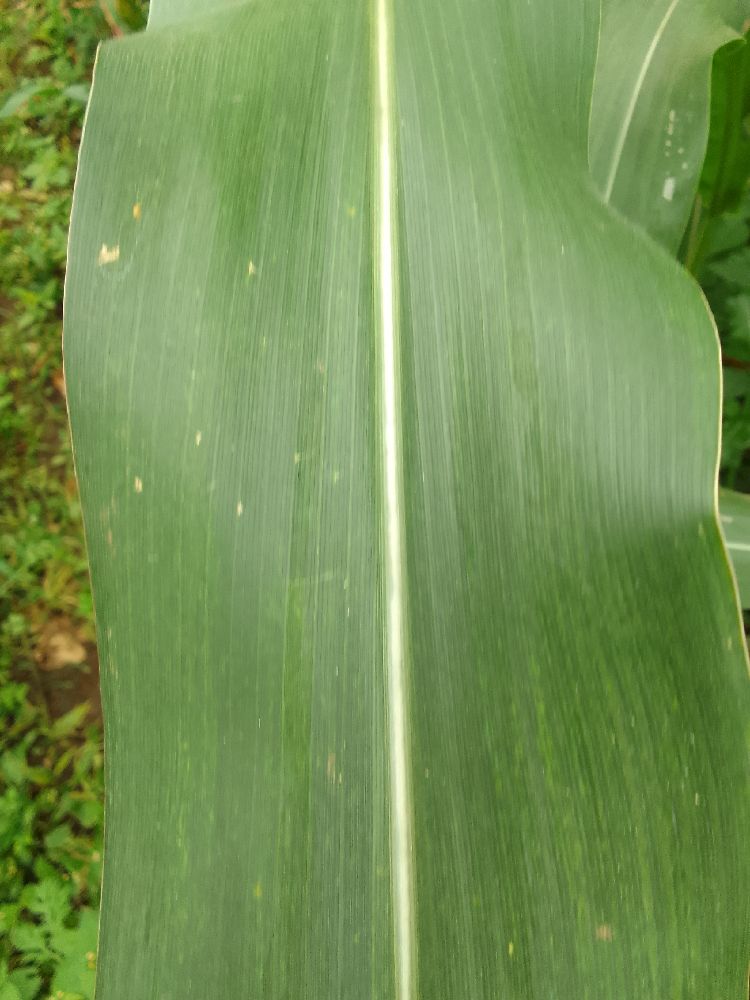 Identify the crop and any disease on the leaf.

maize, healthy
